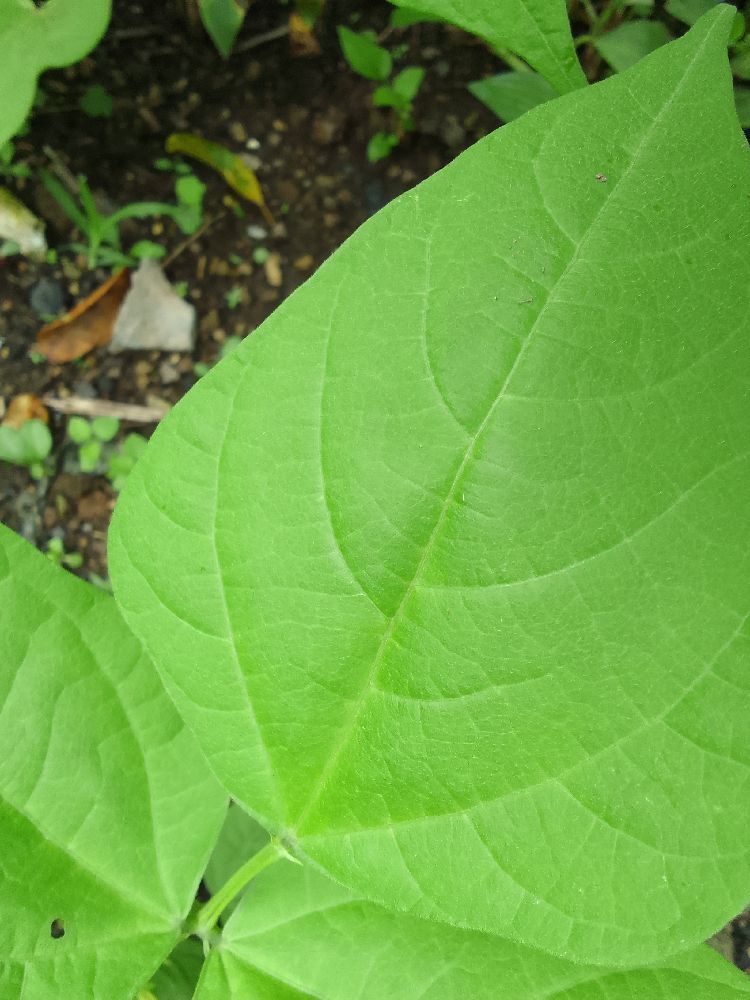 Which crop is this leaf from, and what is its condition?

common bean, healthy
